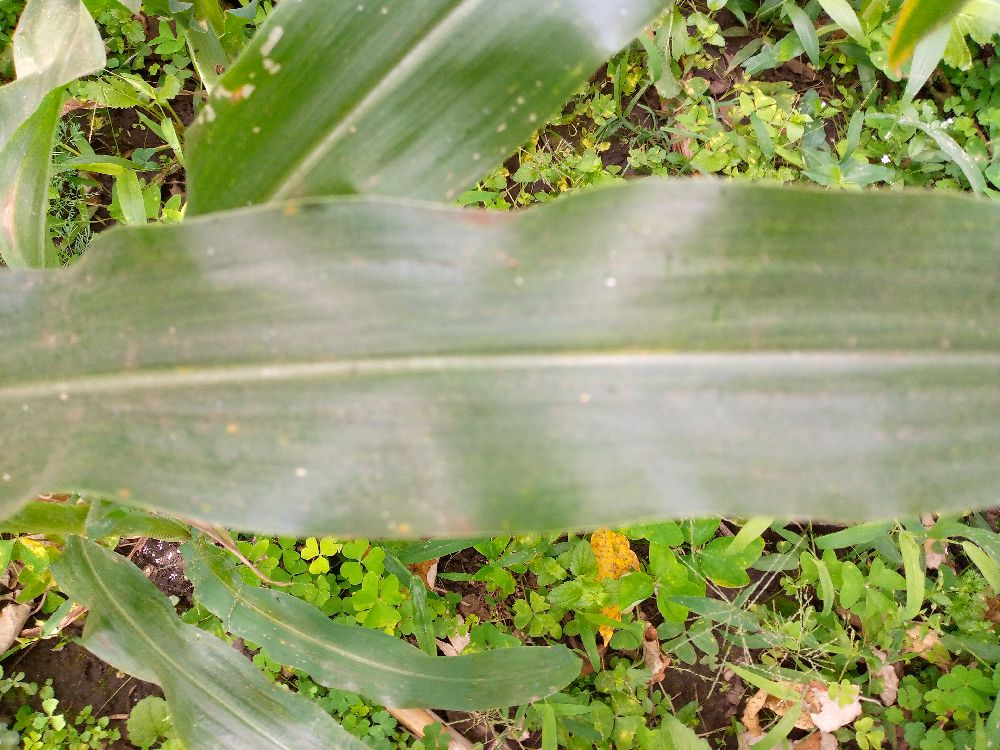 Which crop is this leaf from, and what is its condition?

maize, healthy
